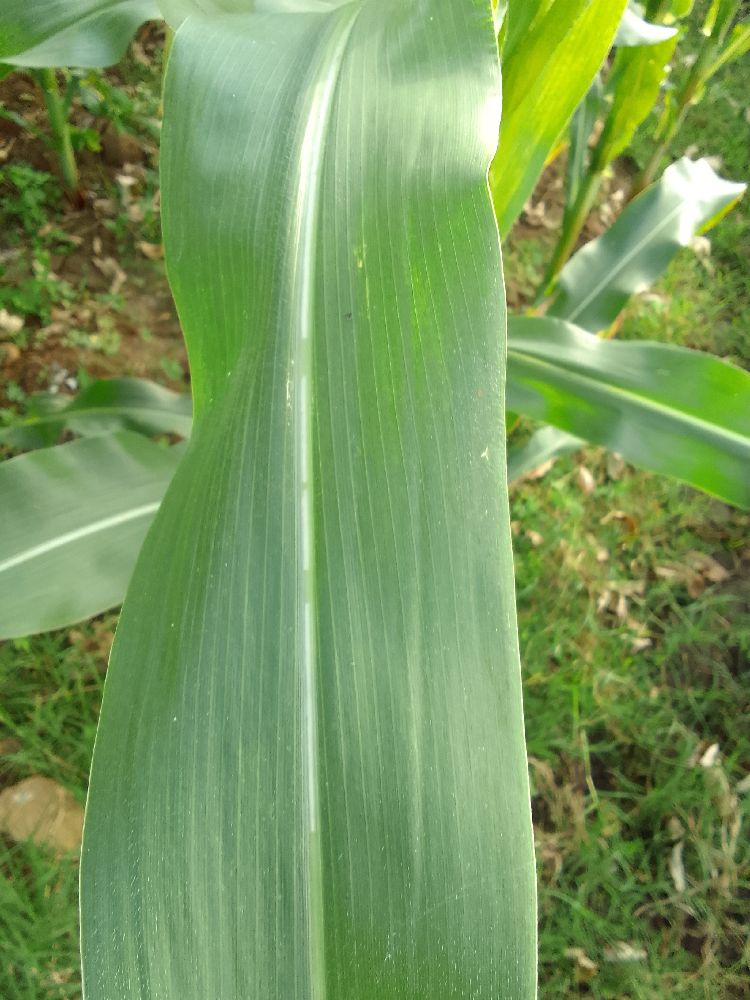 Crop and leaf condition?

maize, healthy
